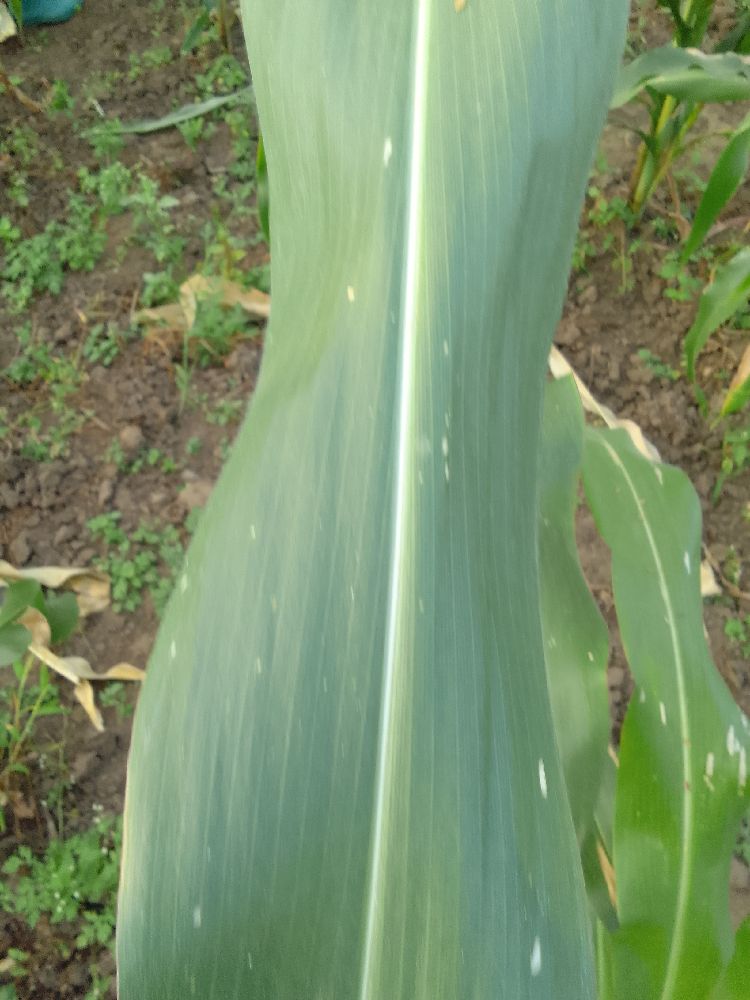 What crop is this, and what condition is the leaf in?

maize, healthy
